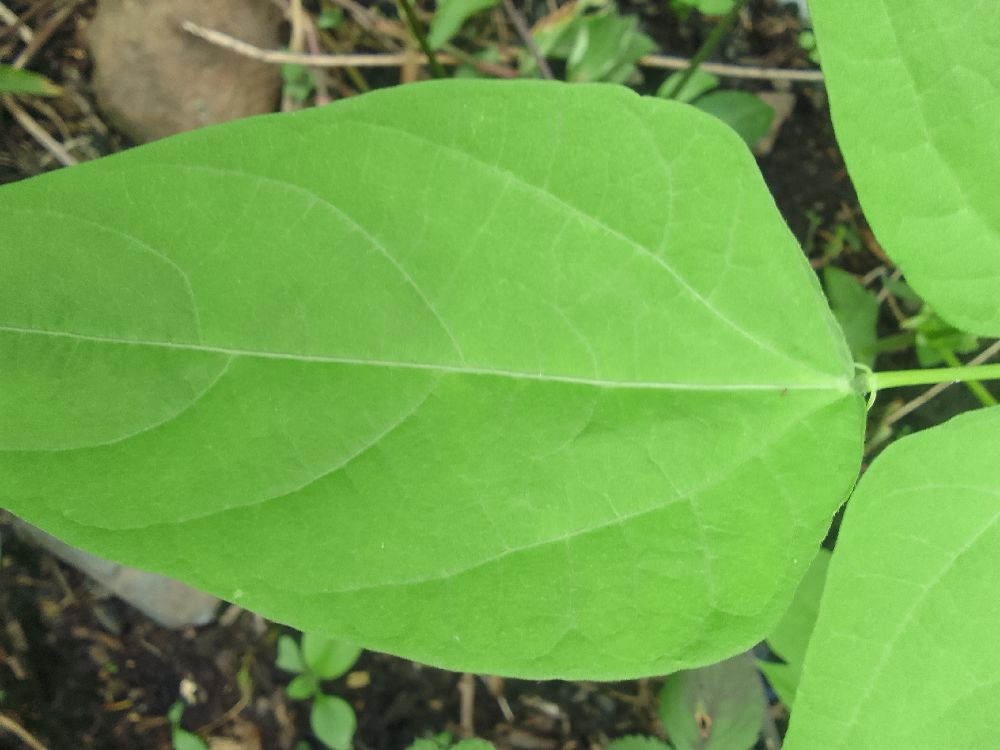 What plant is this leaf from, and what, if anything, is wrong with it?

common bean, healthy
